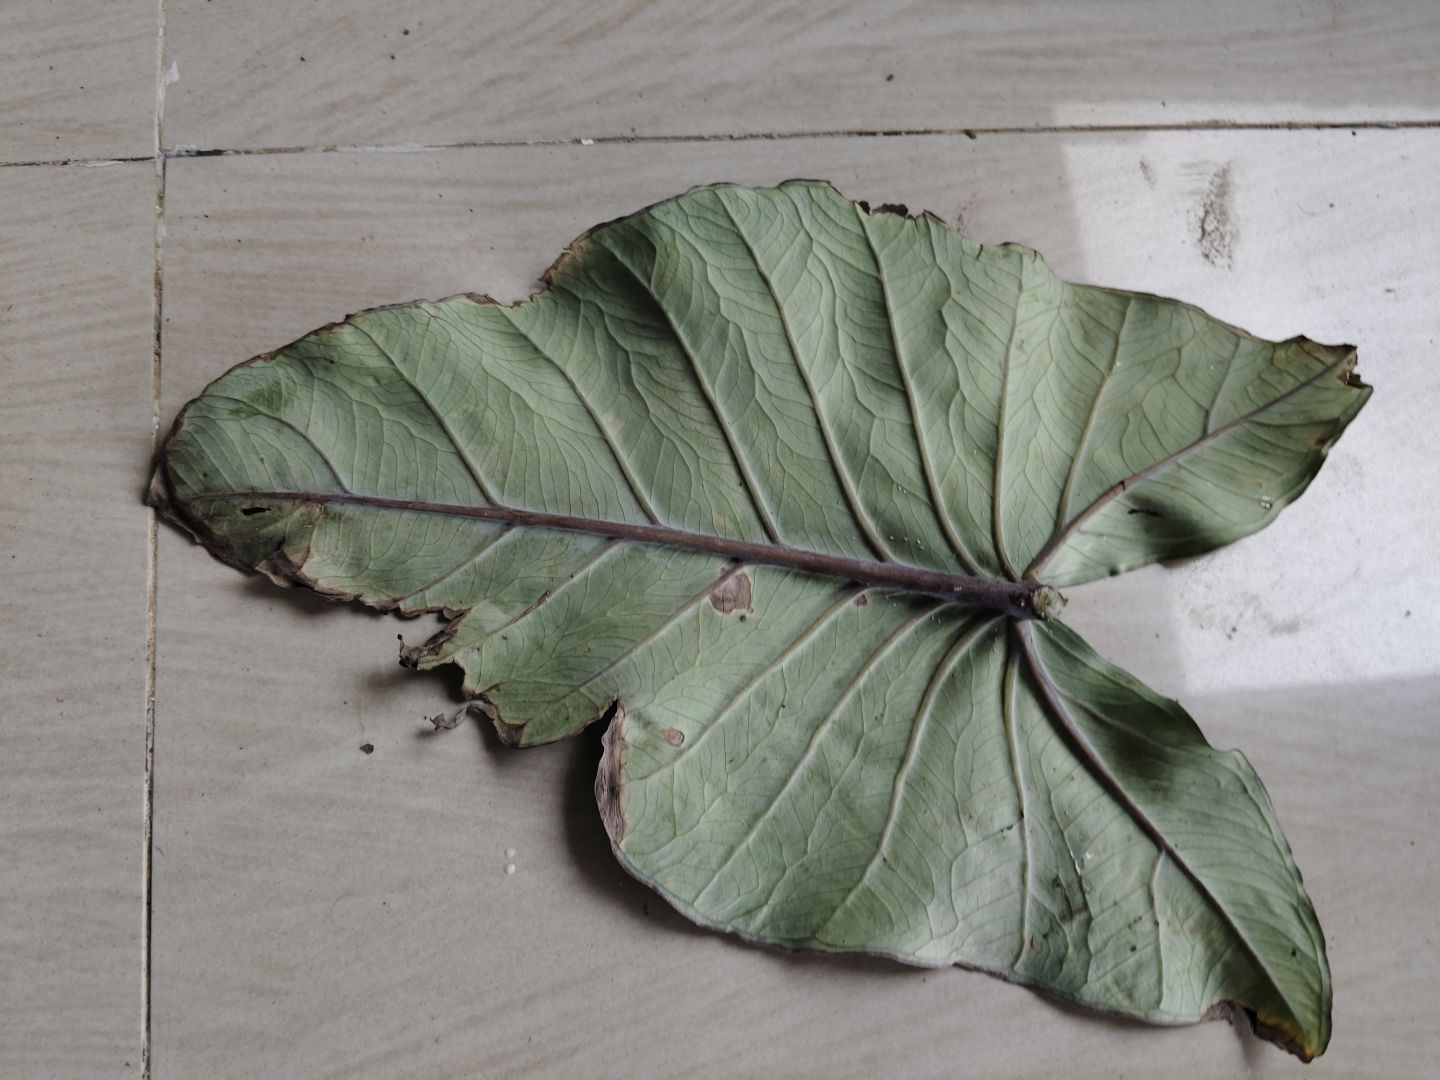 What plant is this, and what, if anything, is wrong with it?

taro, leaf blight
